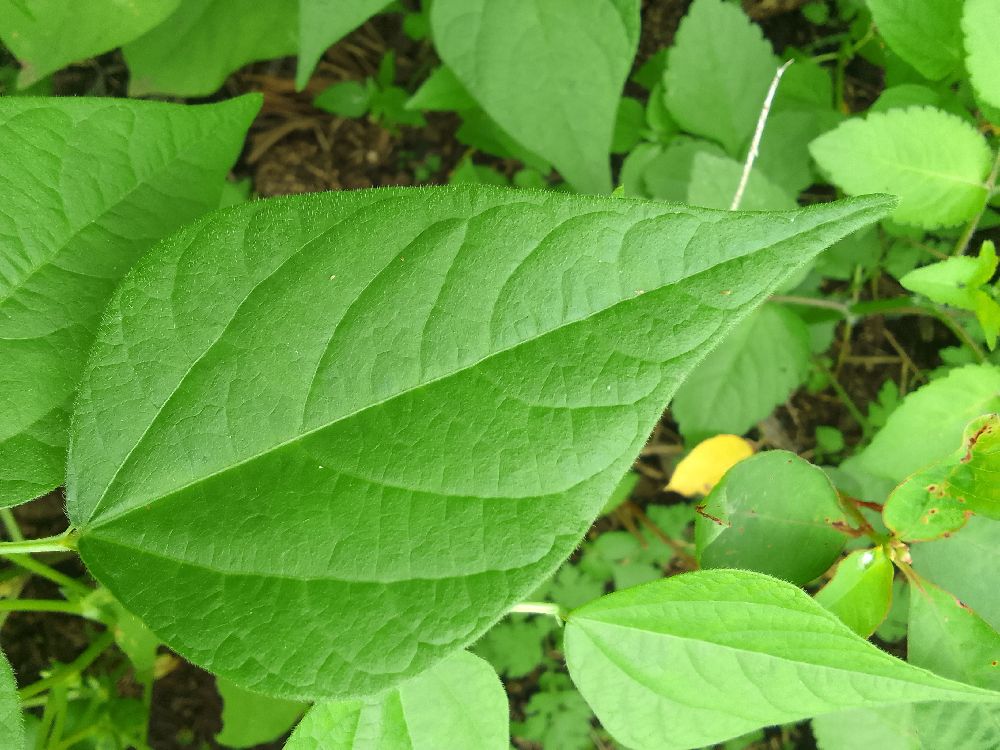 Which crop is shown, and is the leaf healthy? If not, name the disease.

common bean, healthy
